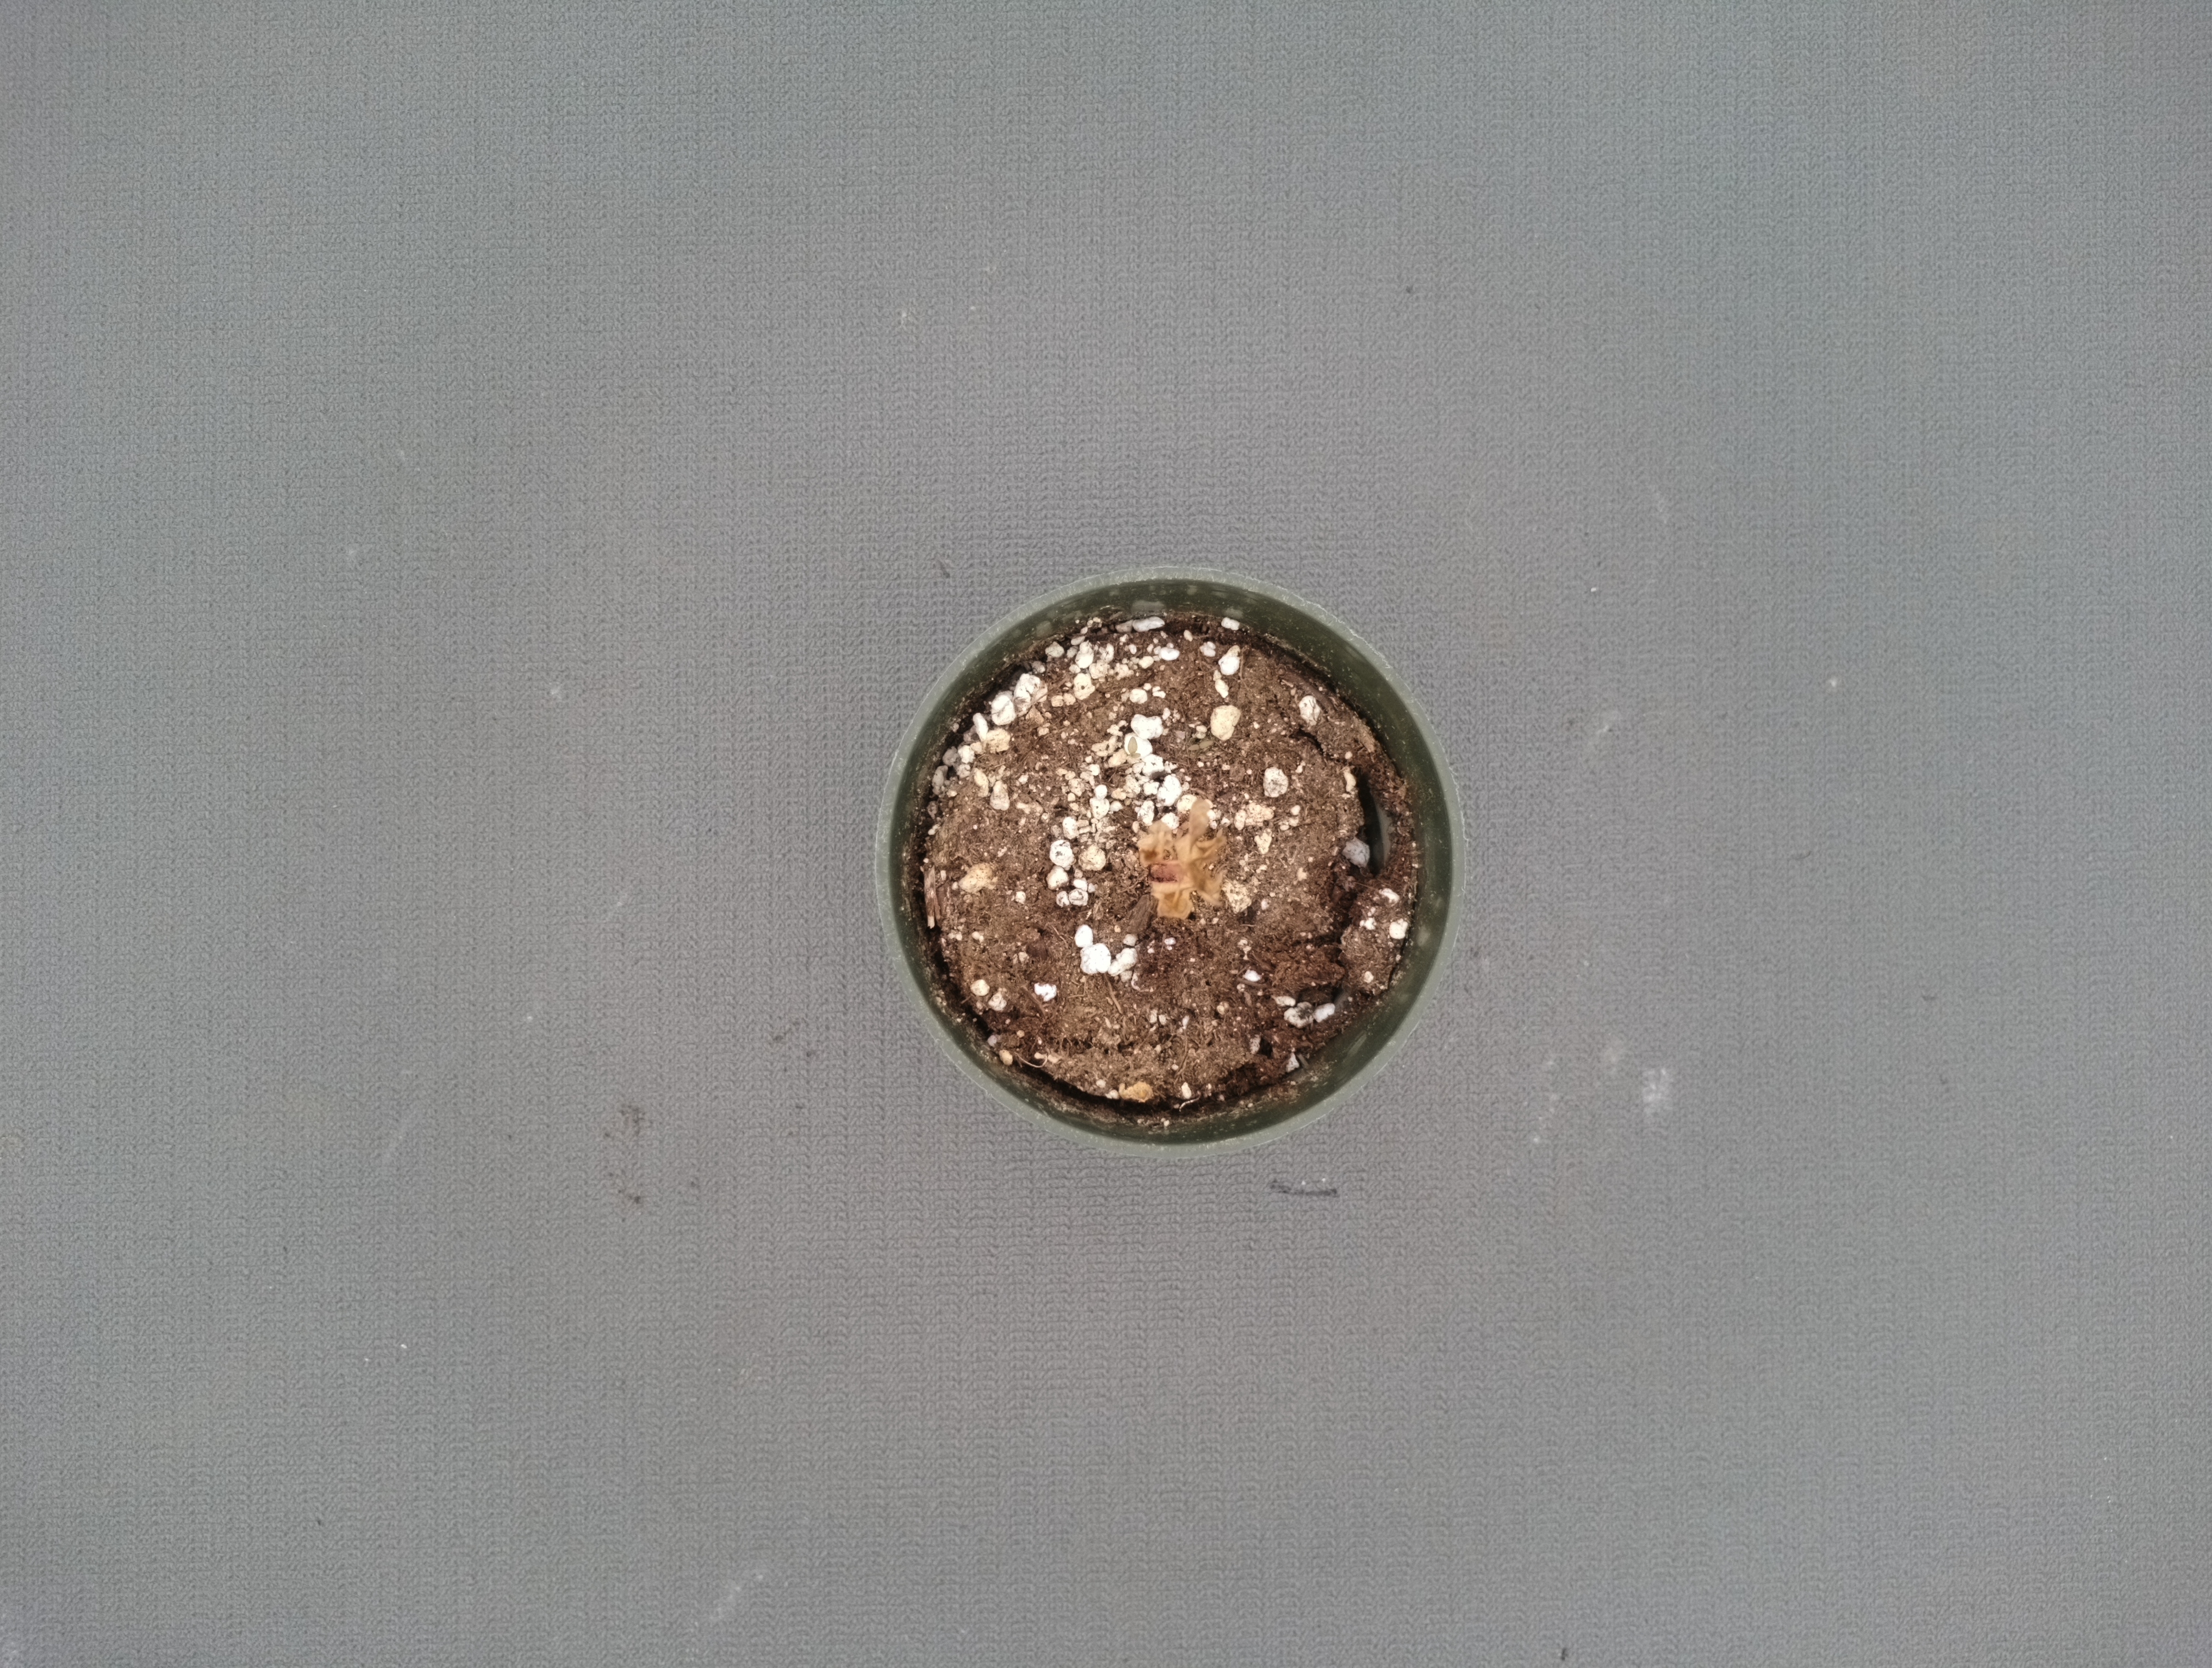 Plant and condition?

waterhemp, necrosis only
